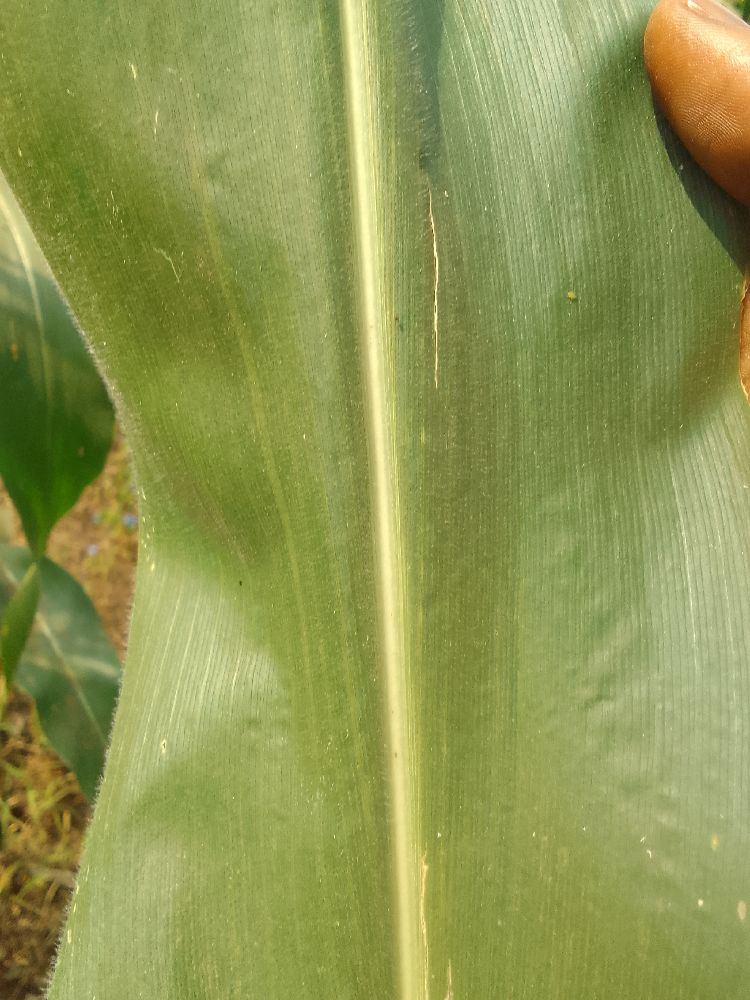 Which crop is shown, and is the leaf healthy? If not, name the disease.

maize, healthy
